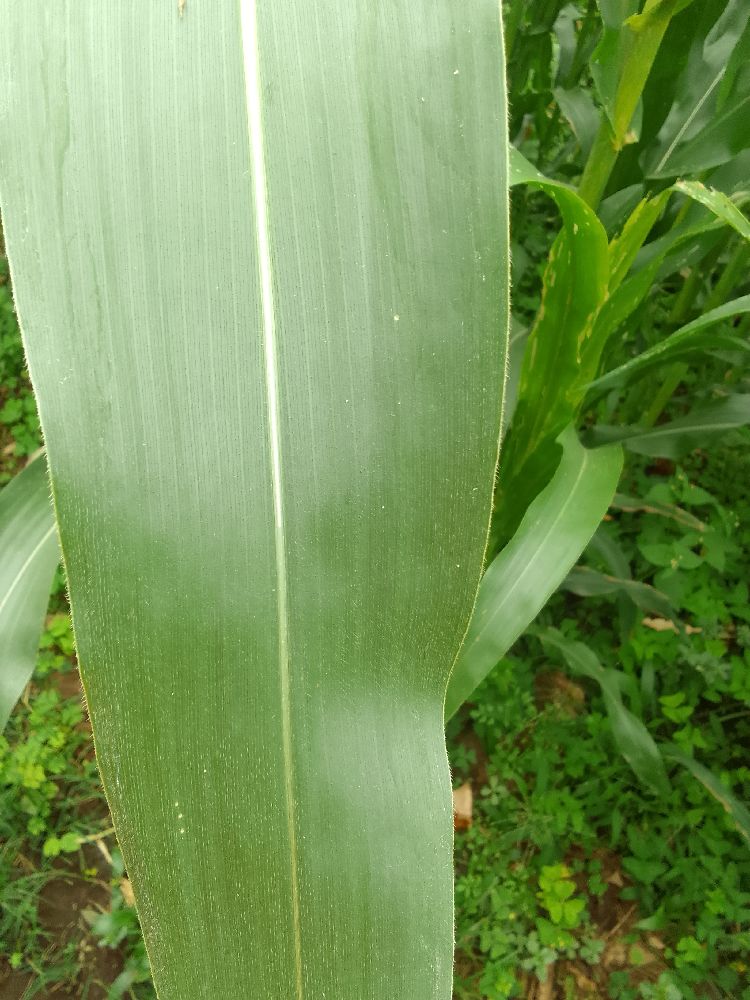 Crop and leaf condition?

maize, healthy
